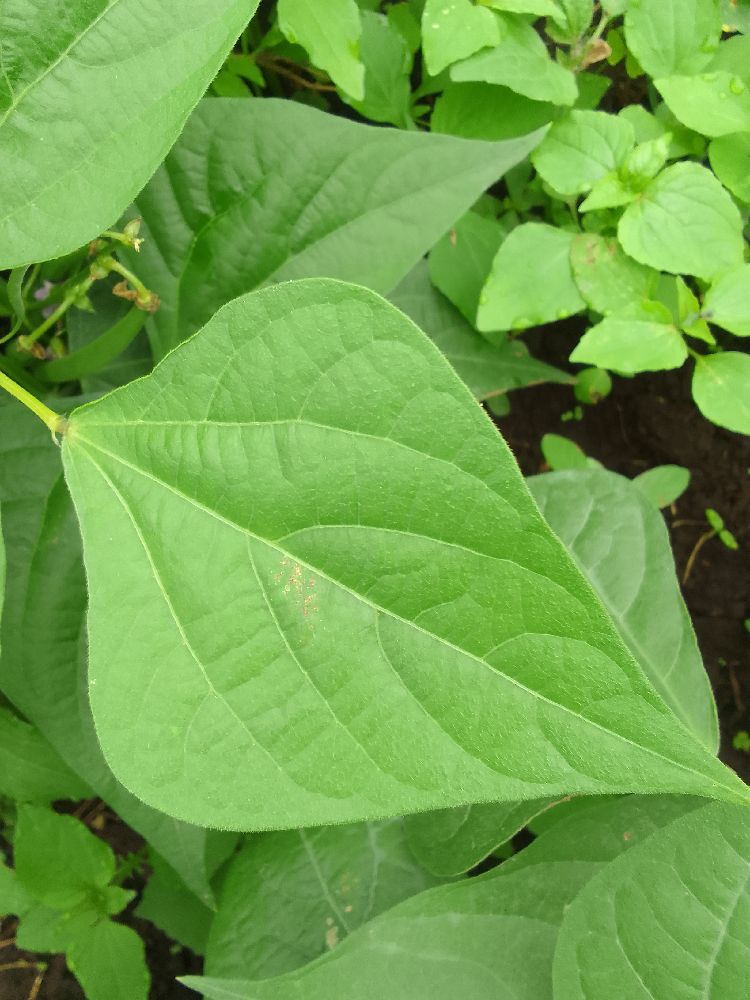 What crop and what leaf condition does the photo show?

common bean, healthy
